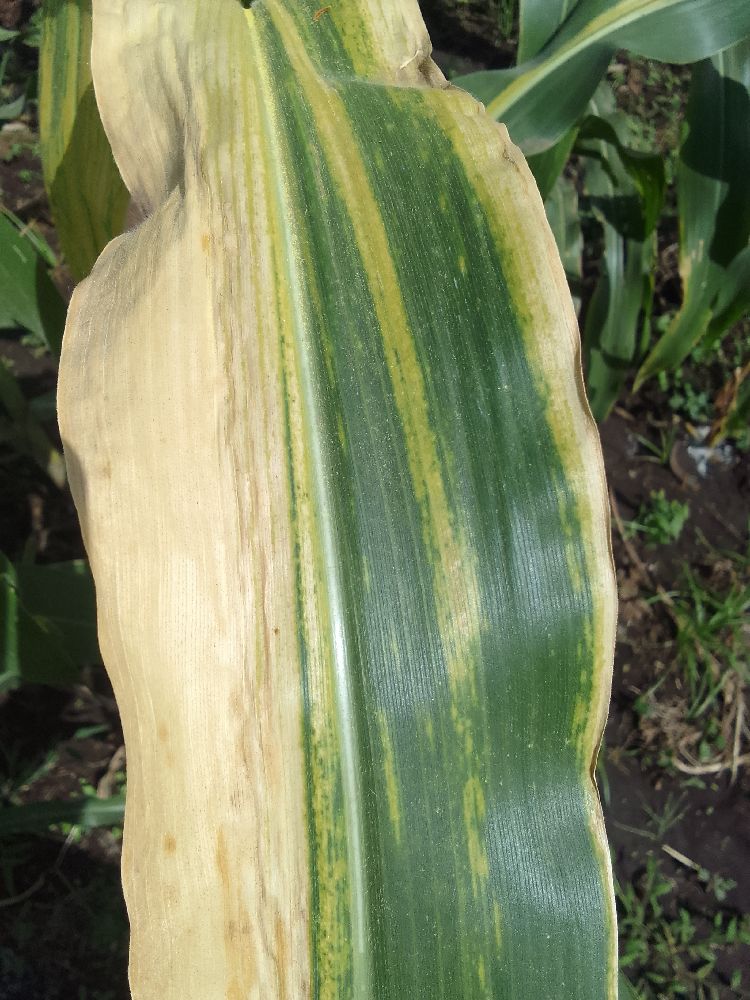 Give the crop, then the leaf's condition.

maize, maize lethal necrosis
